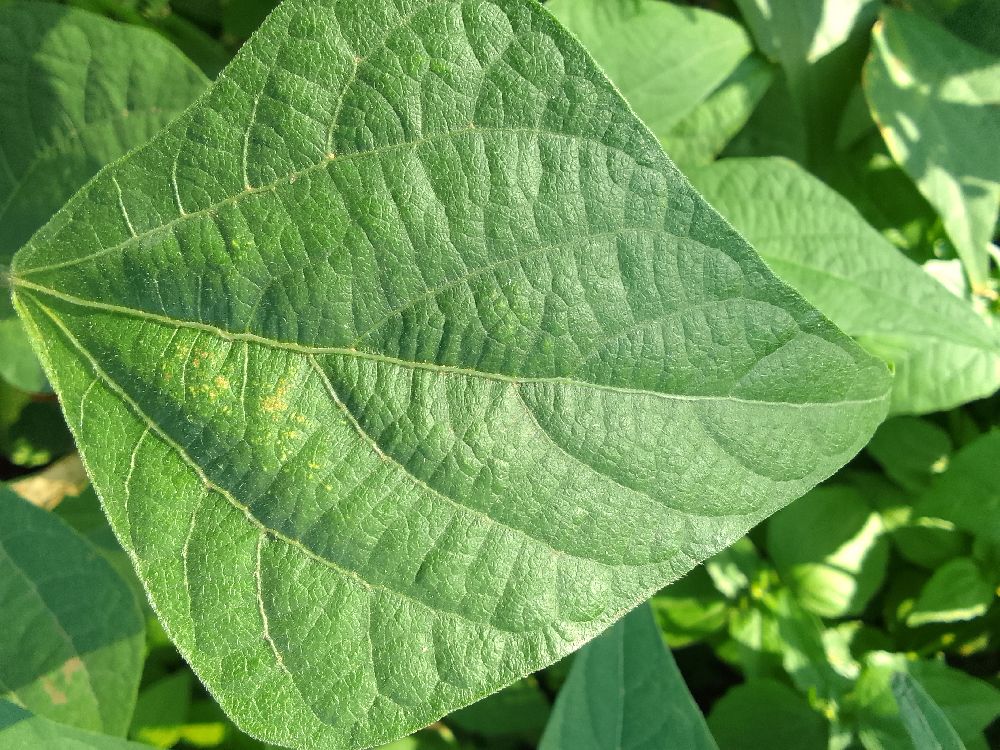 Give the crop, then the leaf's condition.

common bean, healthy
